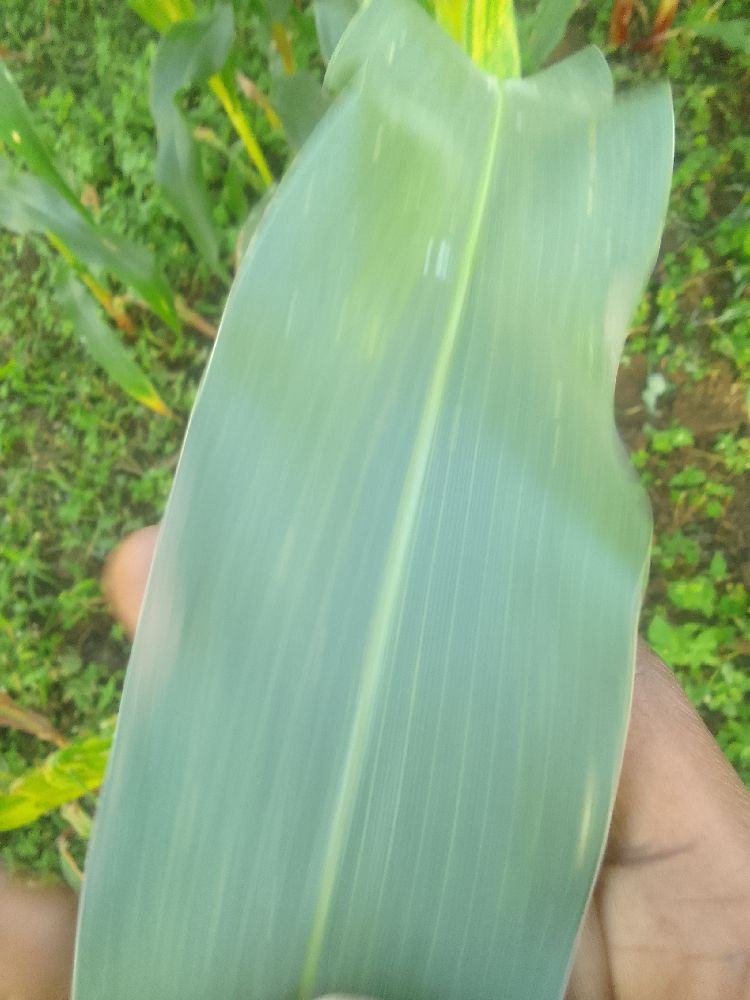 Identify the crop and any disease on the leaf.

maize, healthy
